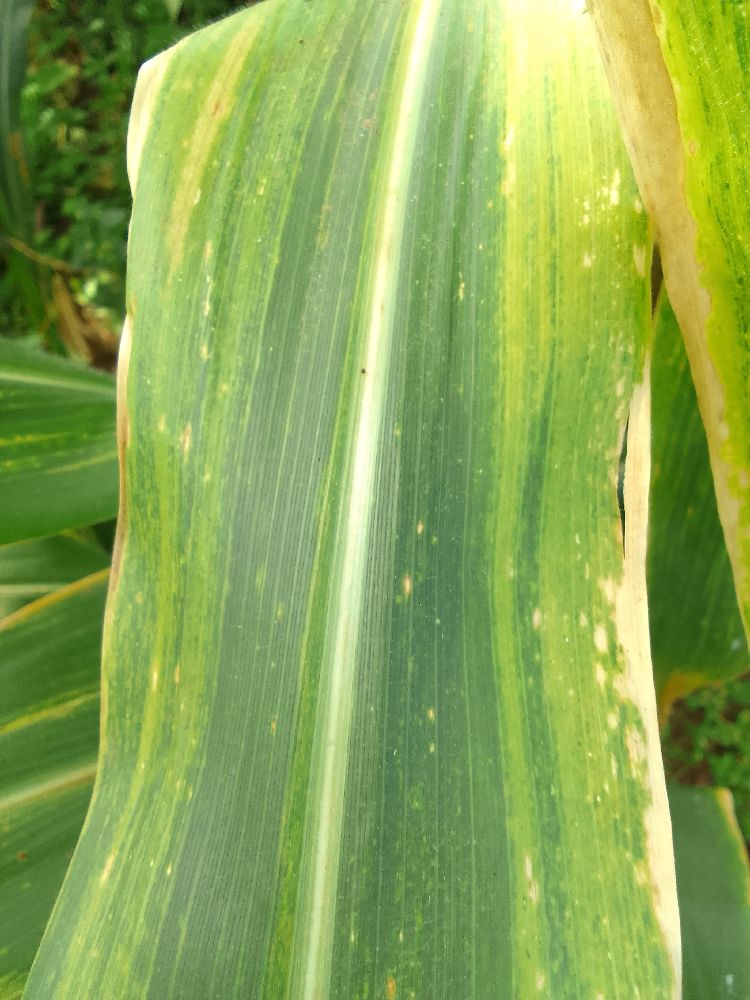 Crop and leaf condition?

maize, maize lethal necrosis
